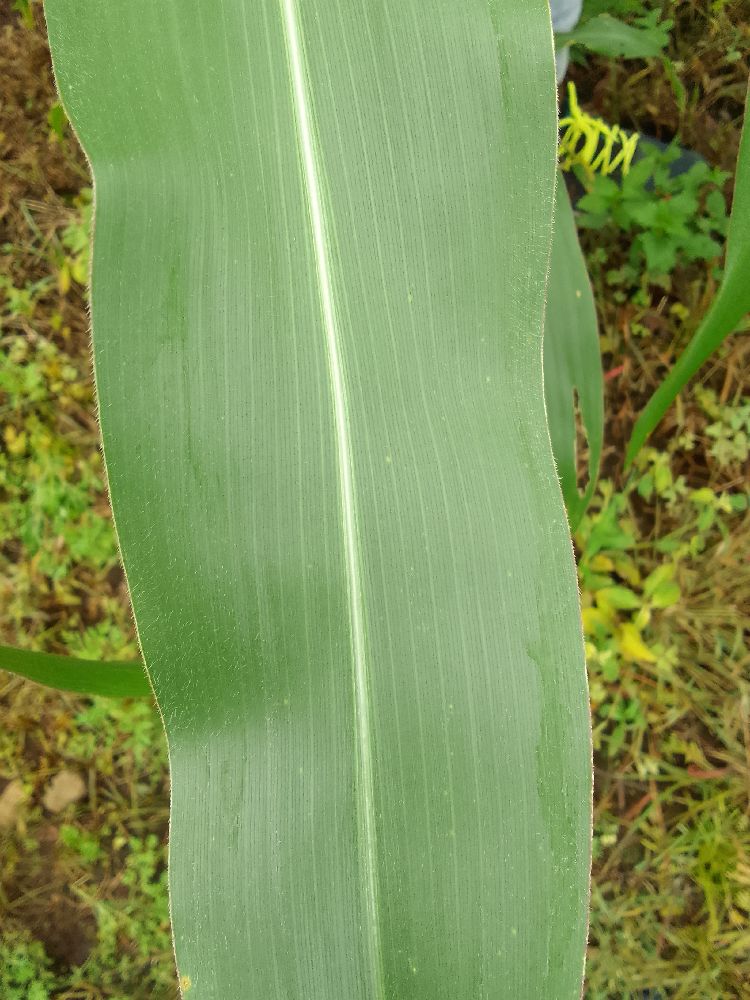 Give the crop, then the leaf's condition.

maize, healthy
